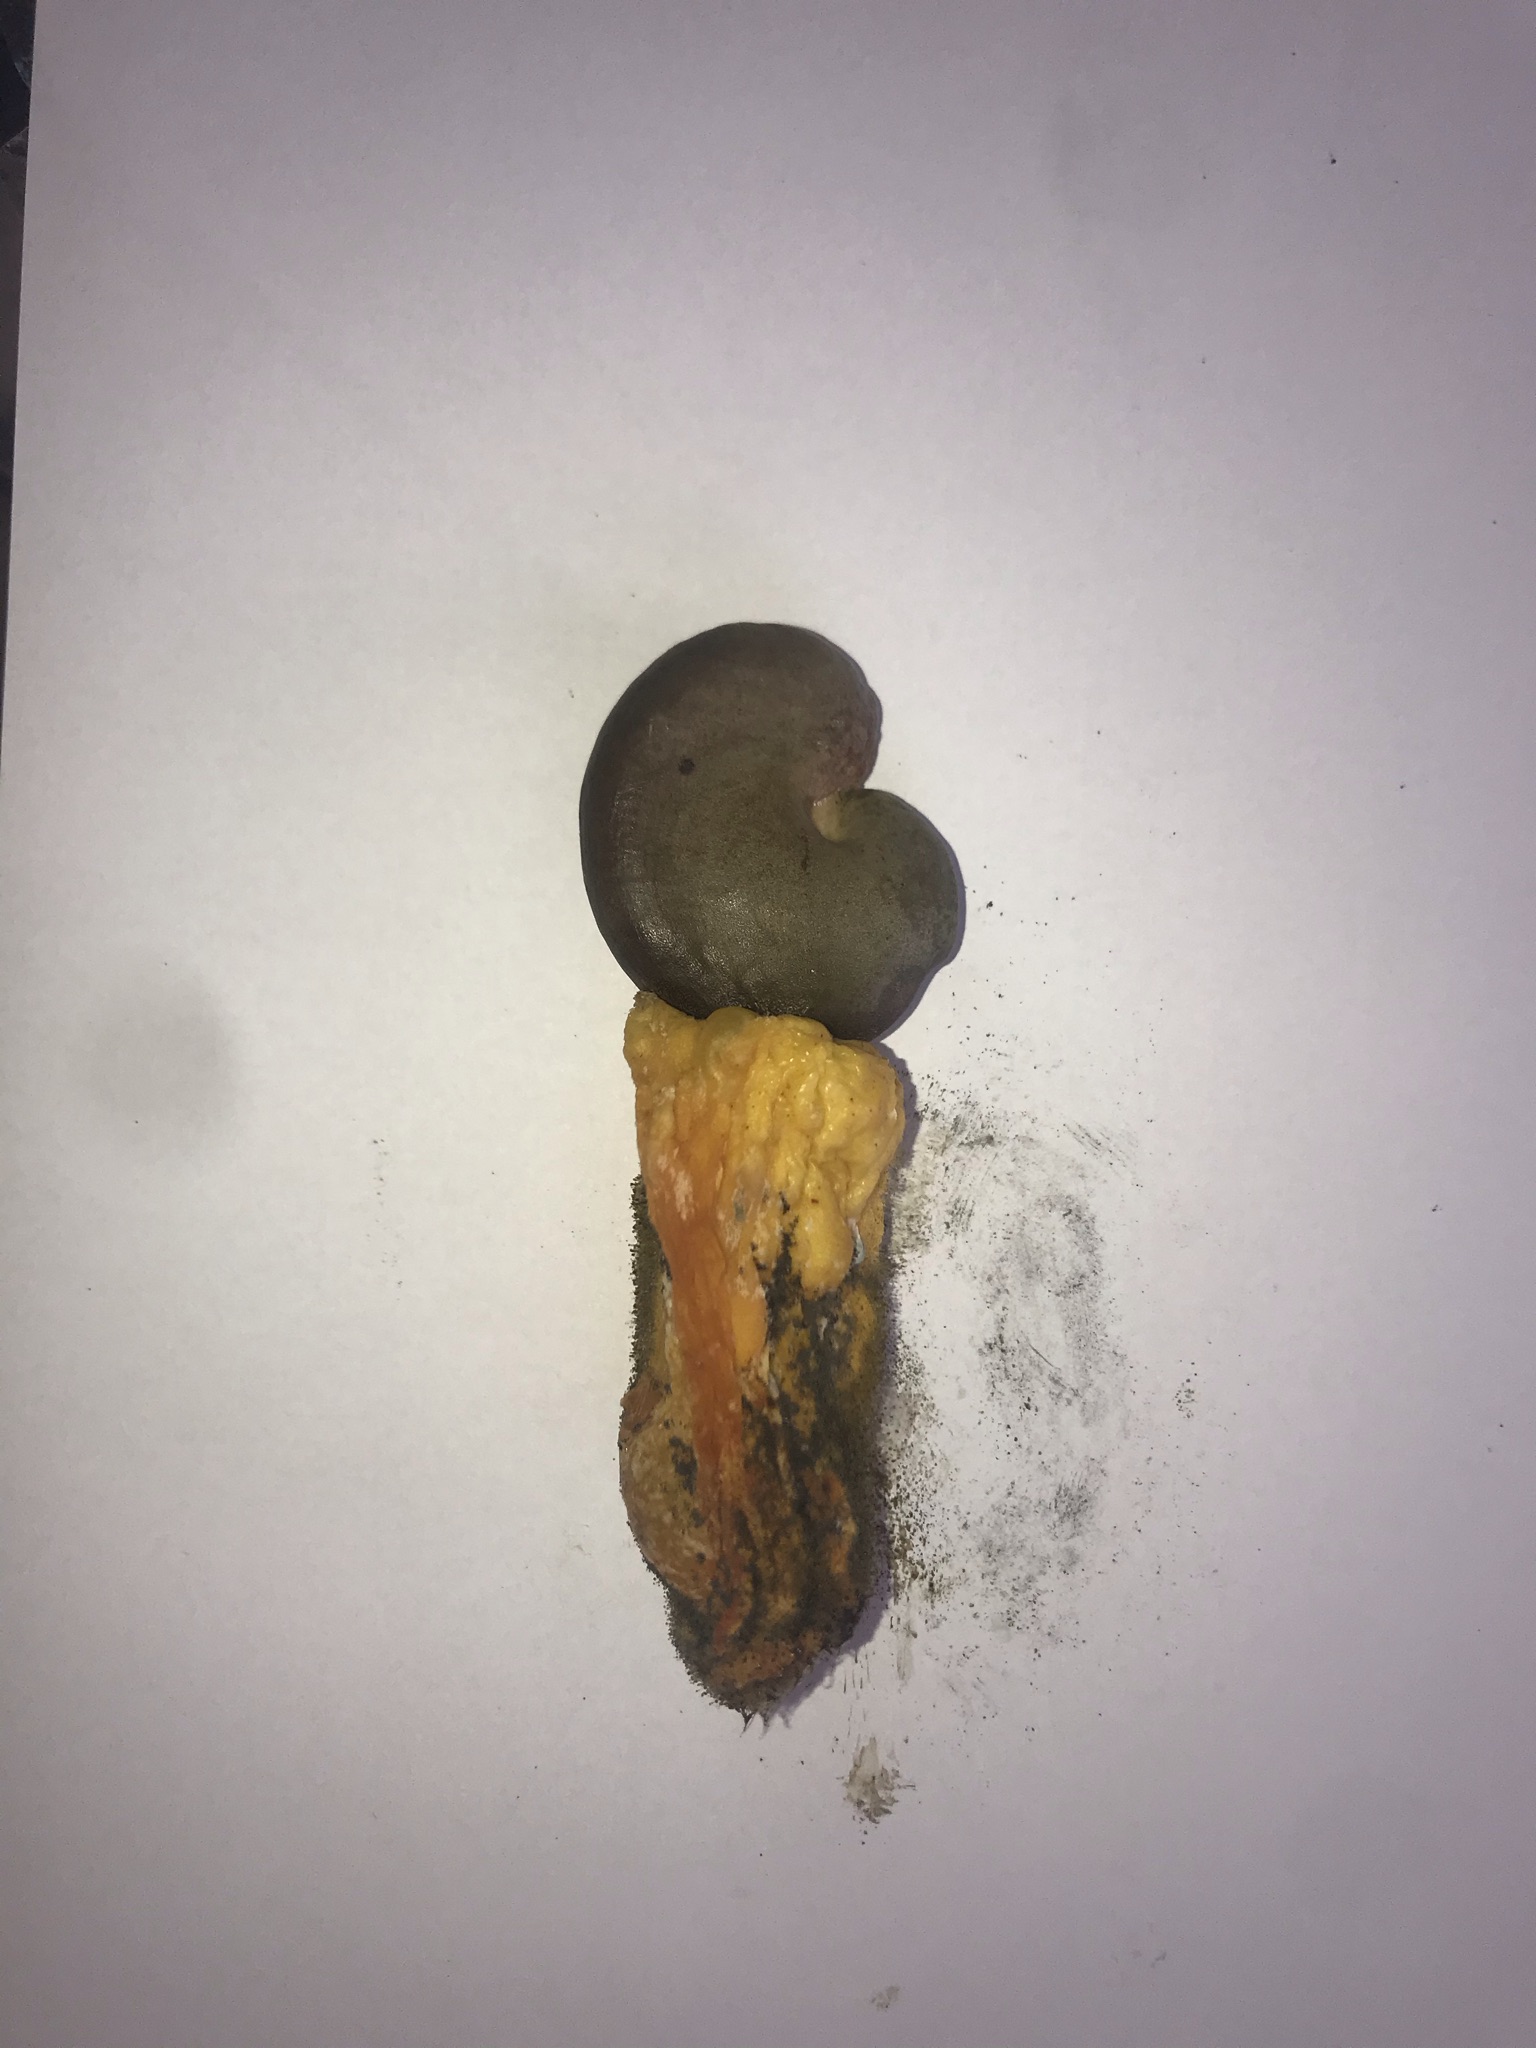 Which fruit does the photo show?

caju amarelo
